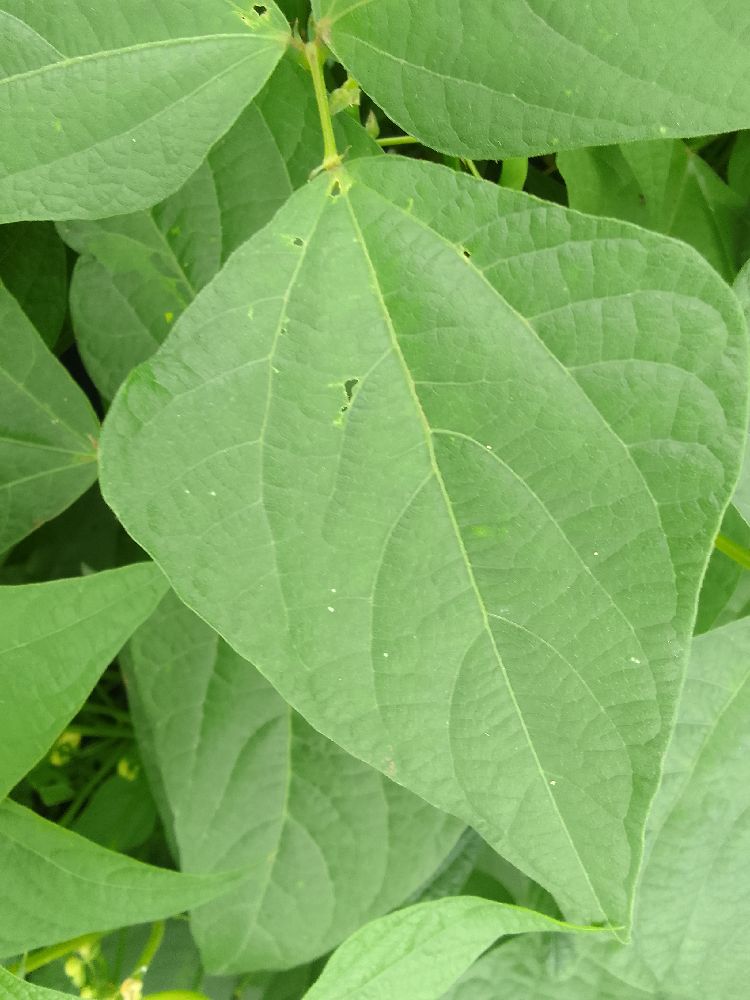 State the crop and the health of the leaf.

common bean, healthy
